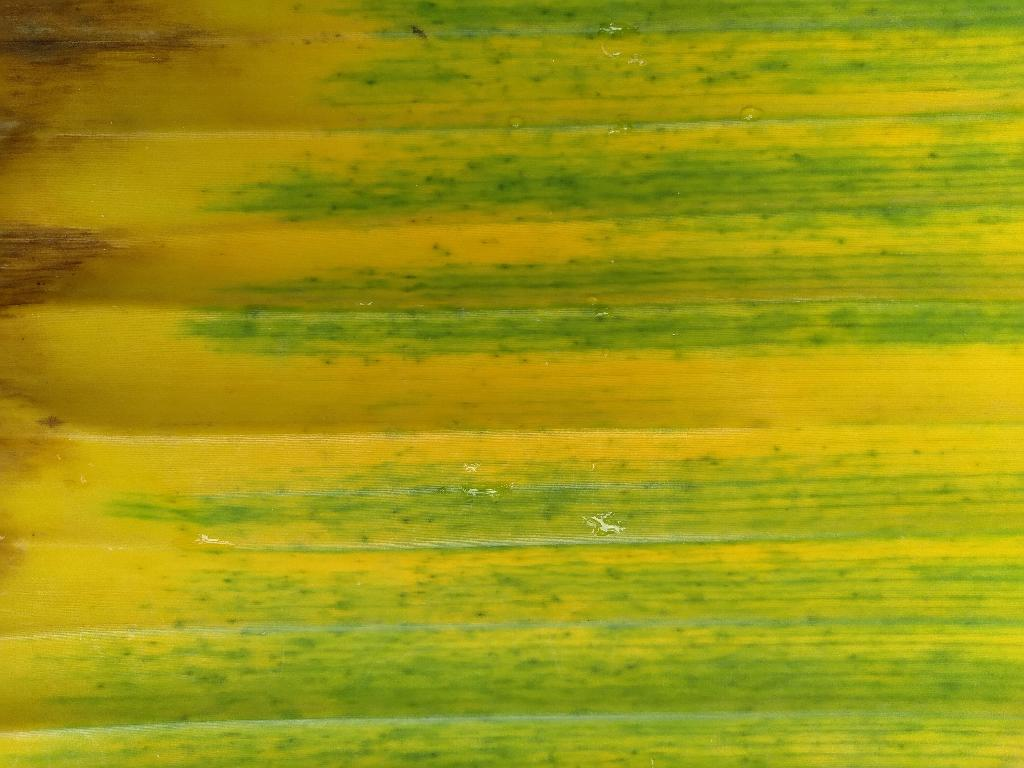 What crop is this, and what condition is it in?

banana, fusarium wilt race 1
